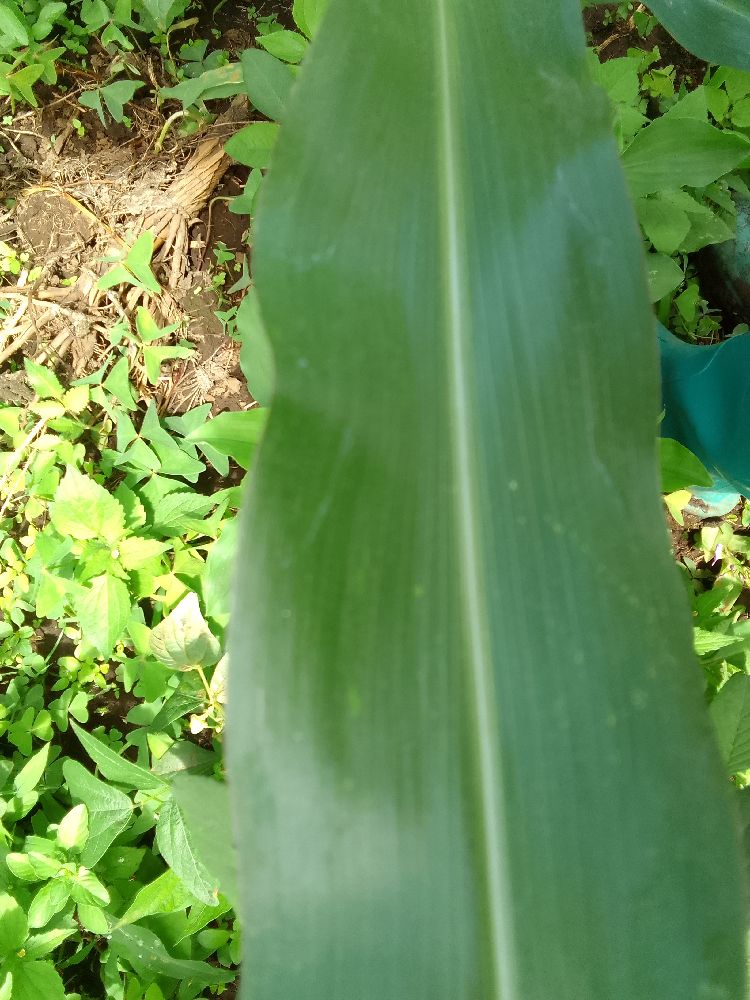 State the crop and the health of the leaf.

maize, healthy
